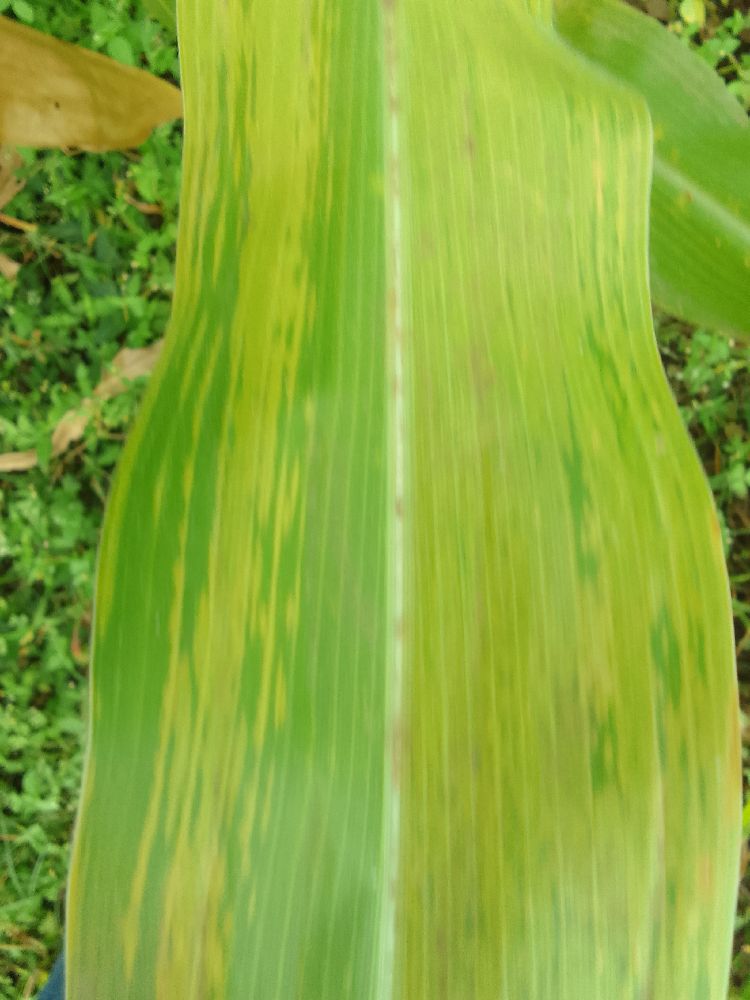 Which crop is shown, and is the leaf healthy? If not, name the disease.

maize, maize lethal necrosis
